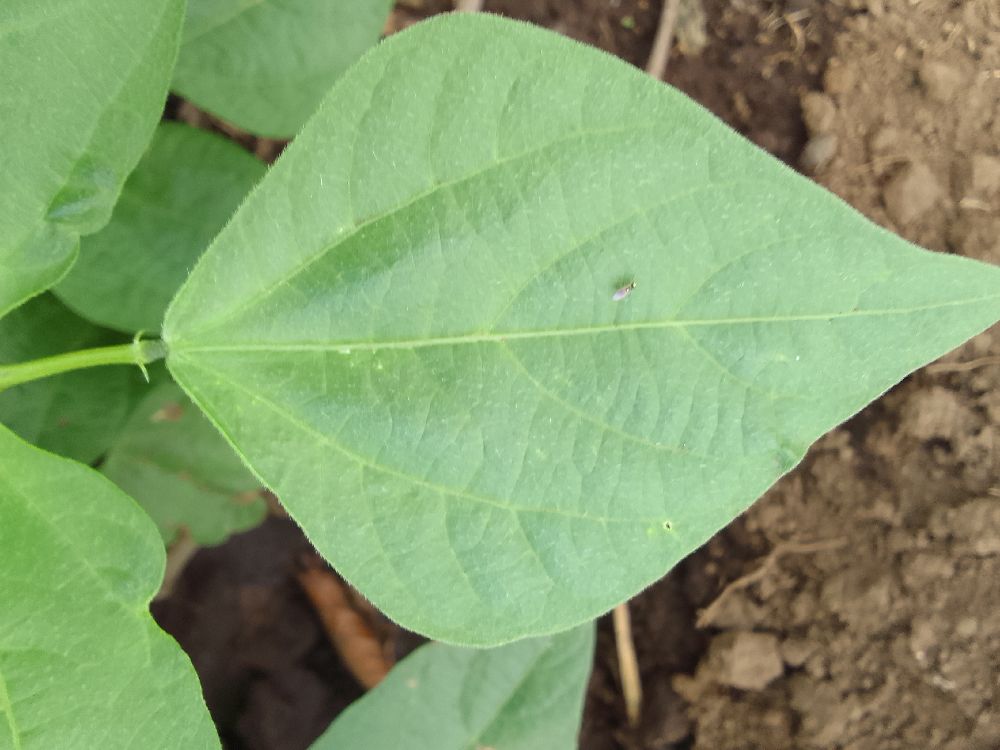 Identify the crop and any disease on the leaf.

common bean, healthy
